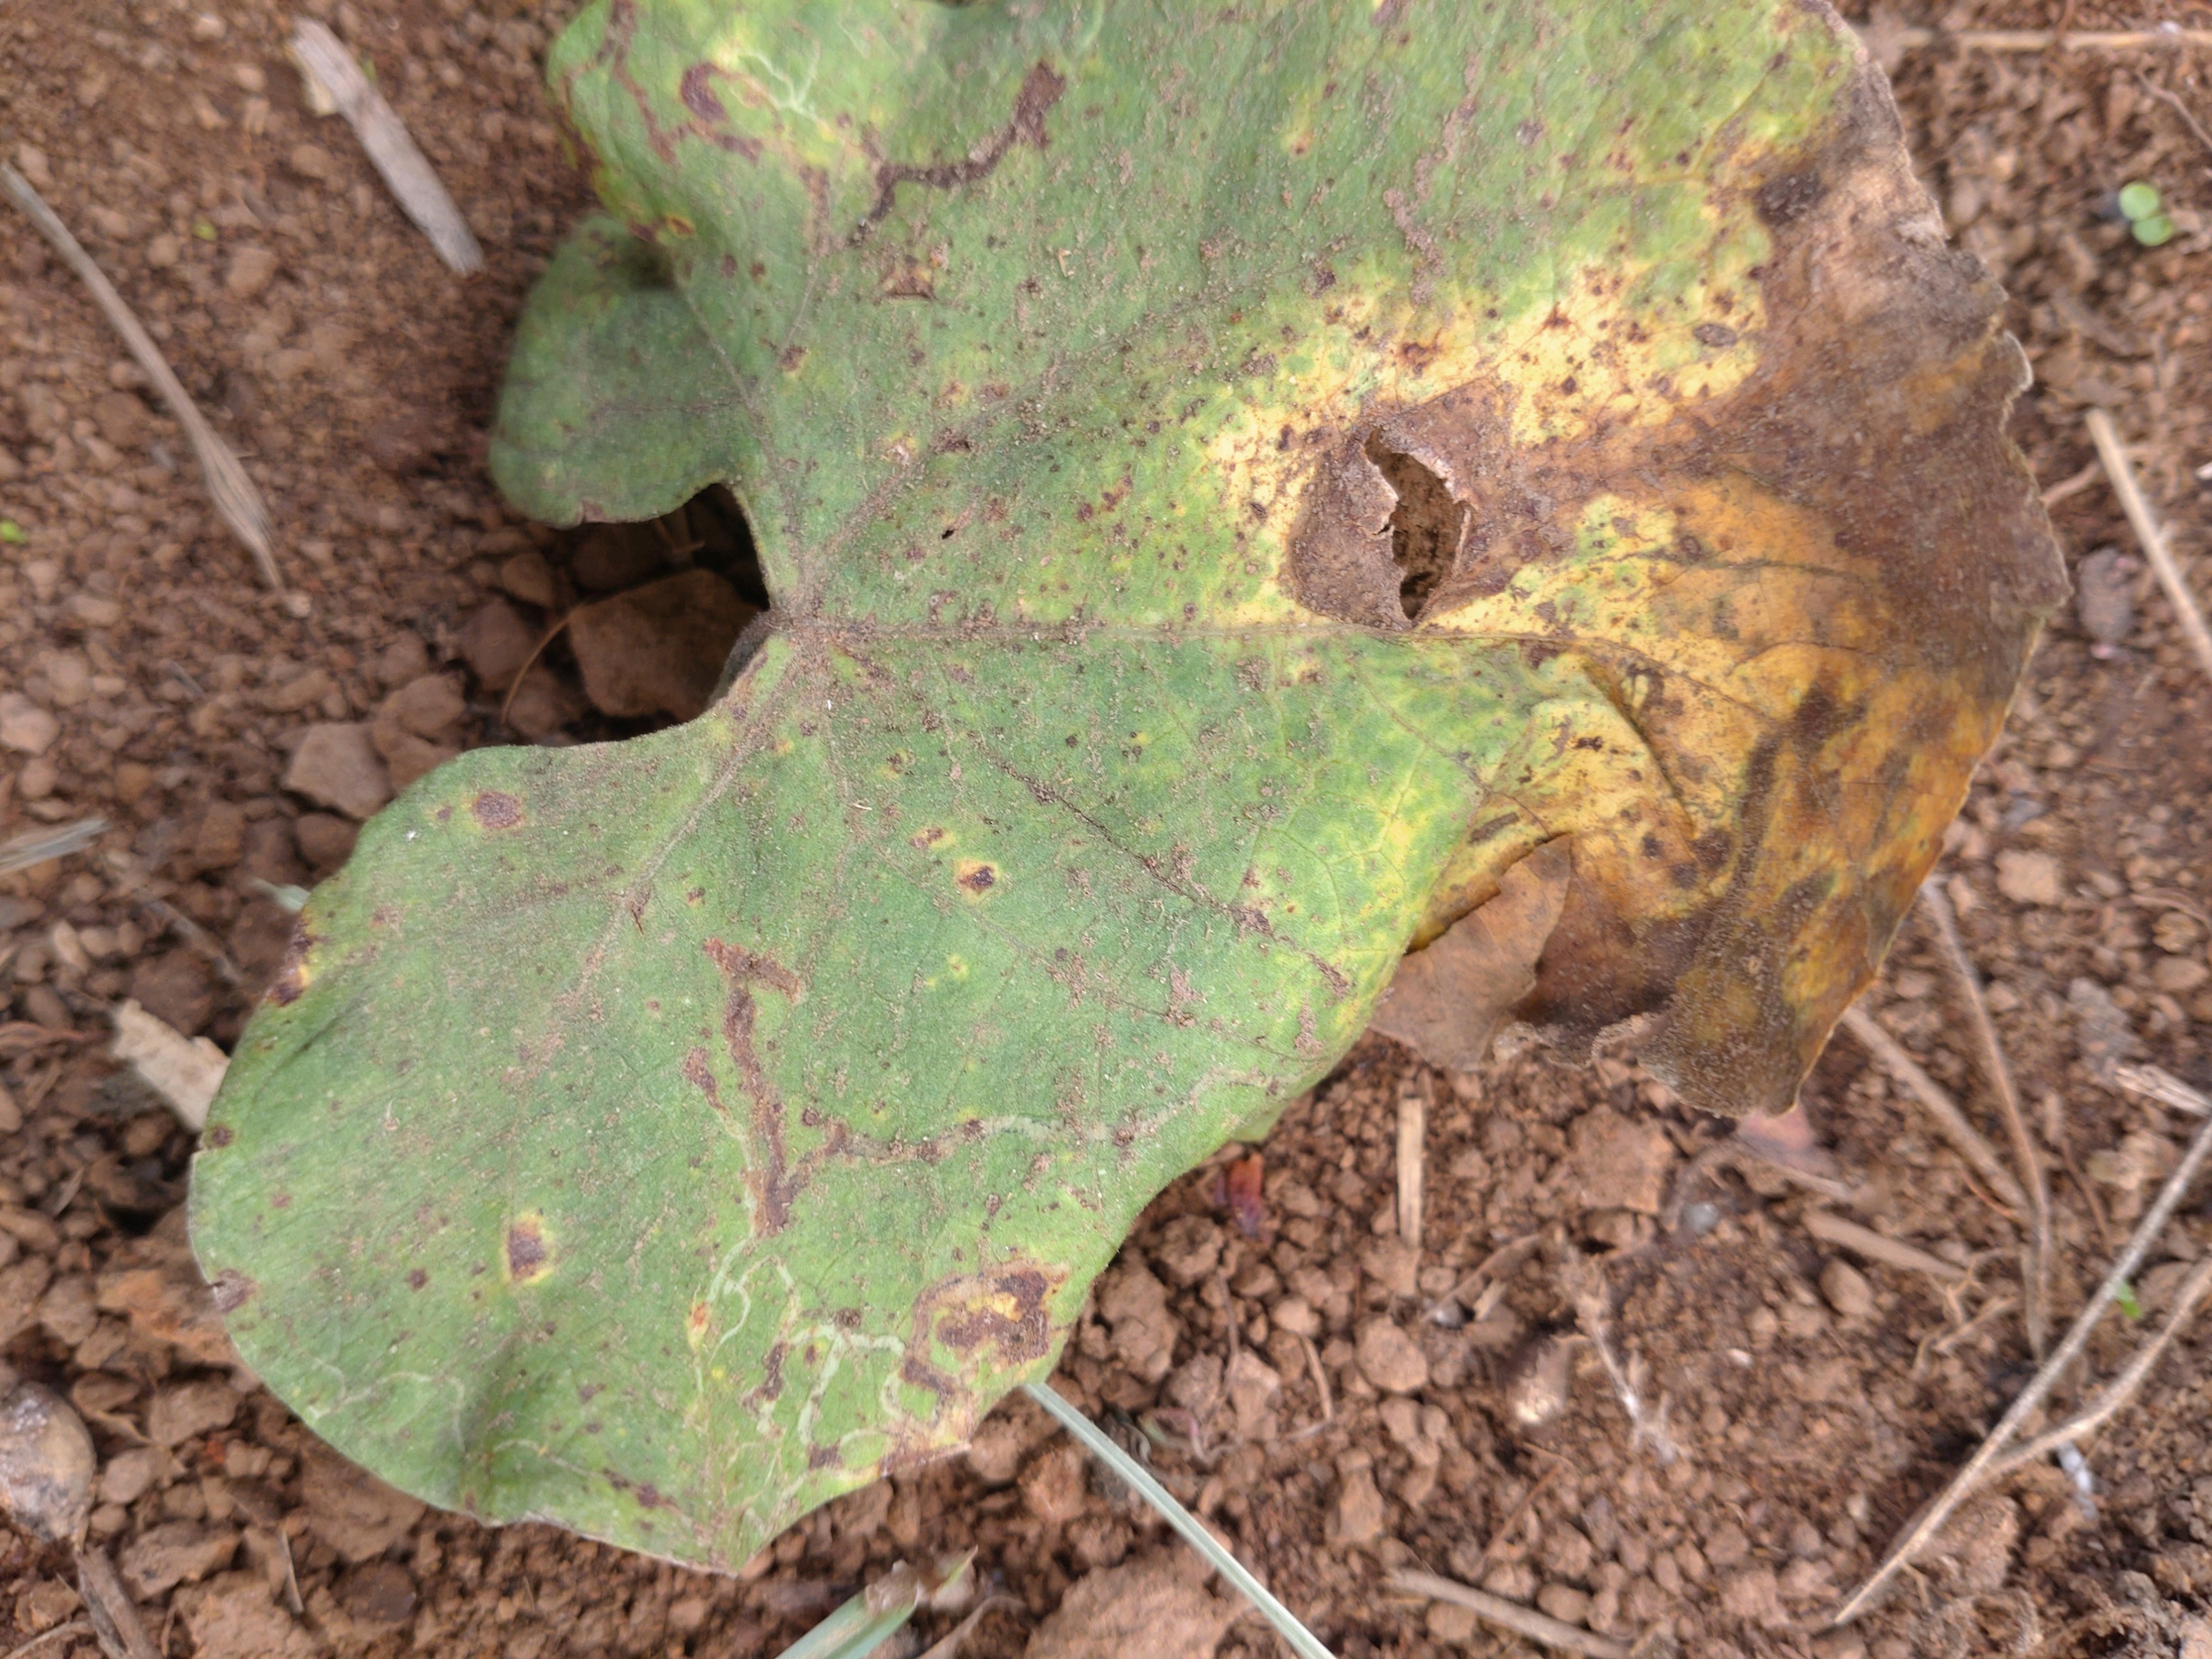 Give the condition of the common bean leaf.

rust
